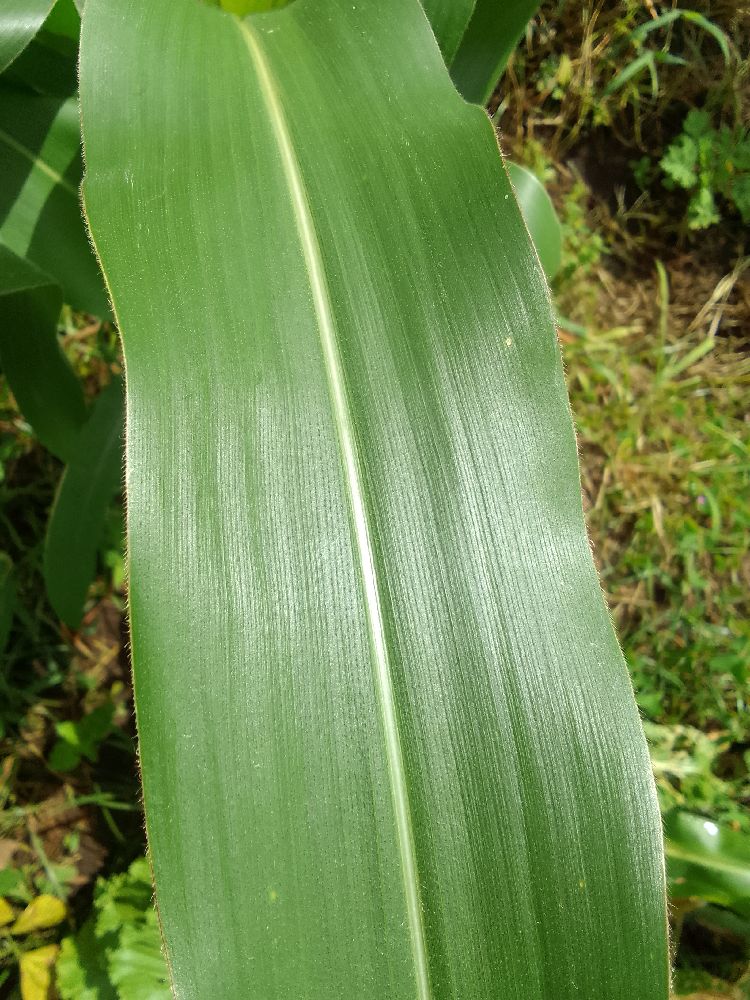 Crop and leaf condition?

maize, healthy
